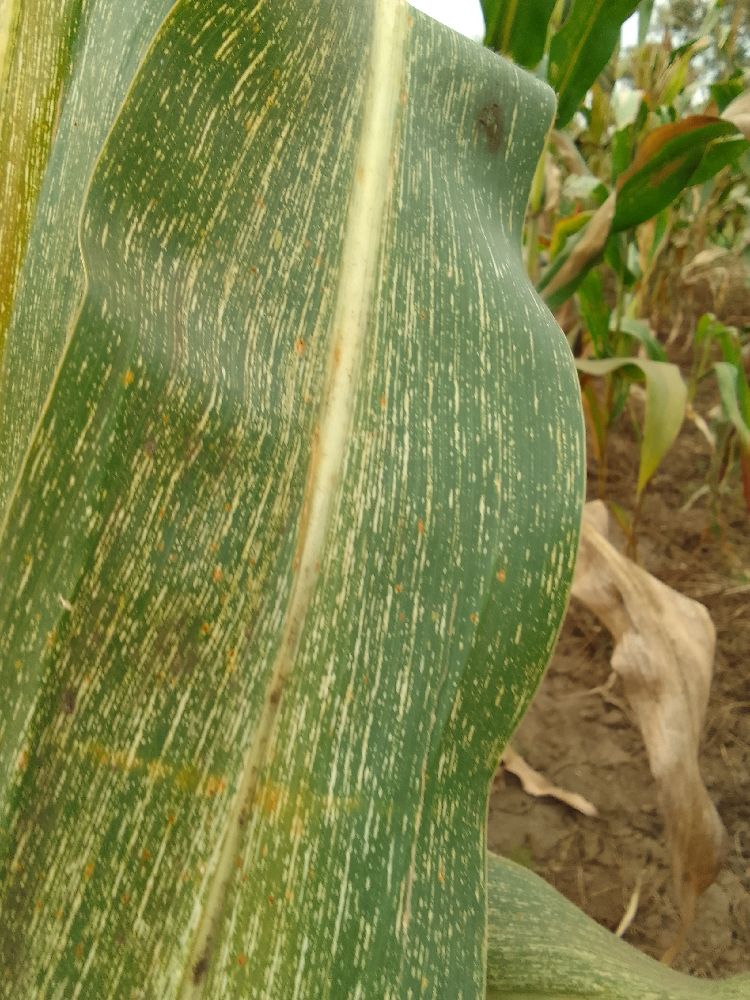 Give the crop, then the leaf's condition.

maize, maize streak virus
